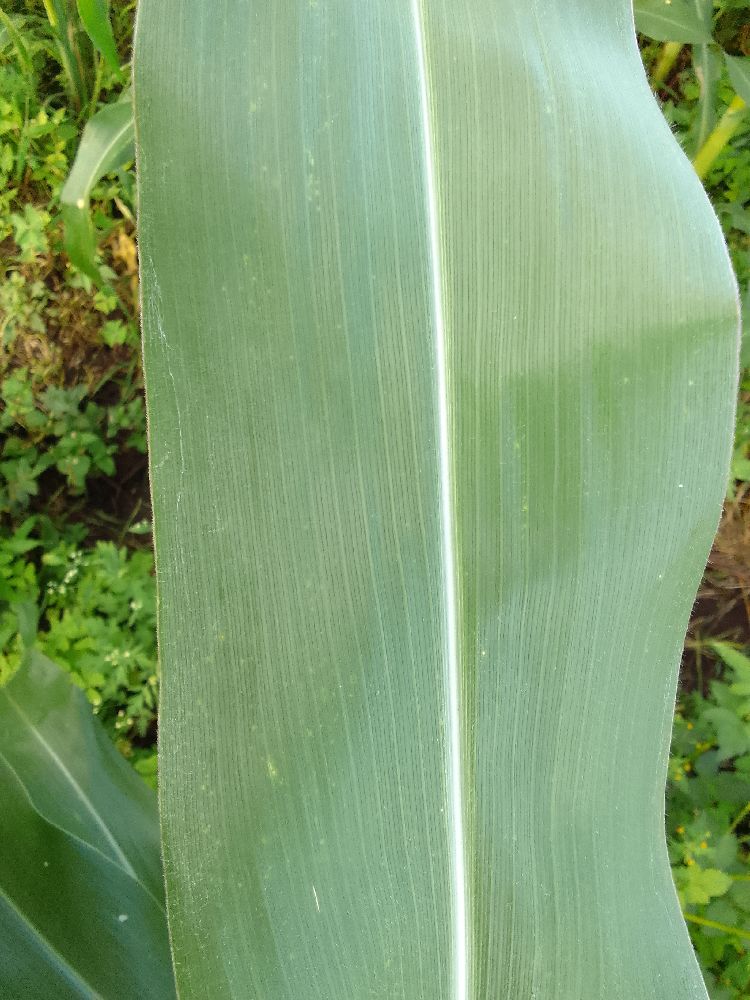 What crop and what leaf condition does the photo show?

maize, healthy
